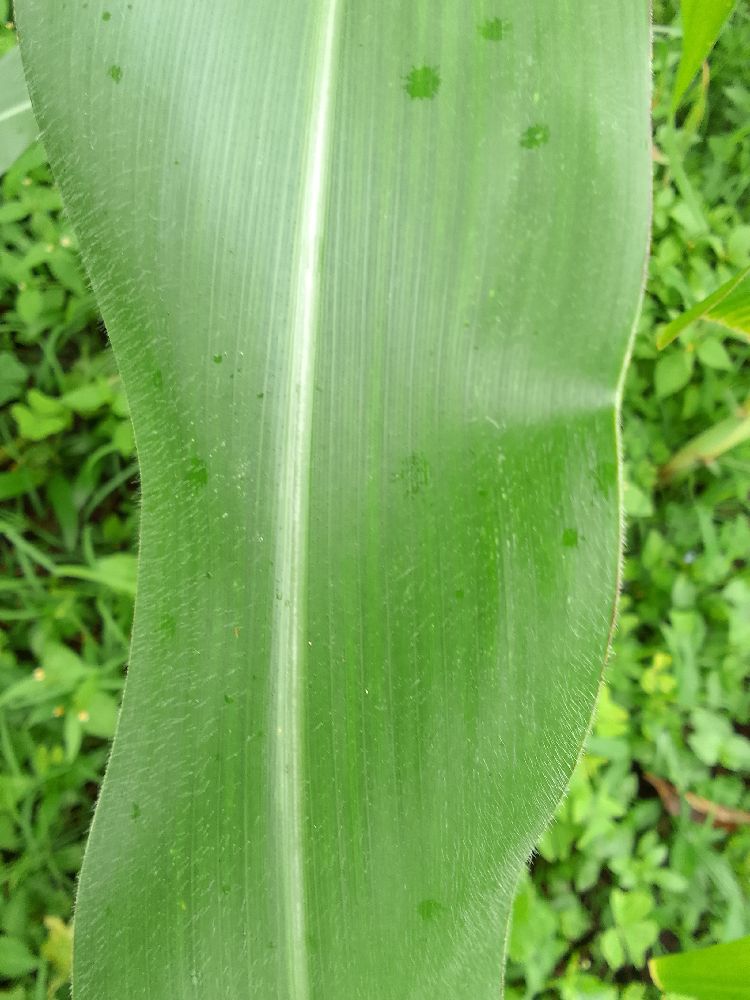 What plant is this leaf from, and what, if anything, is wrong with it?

maize, healthy
